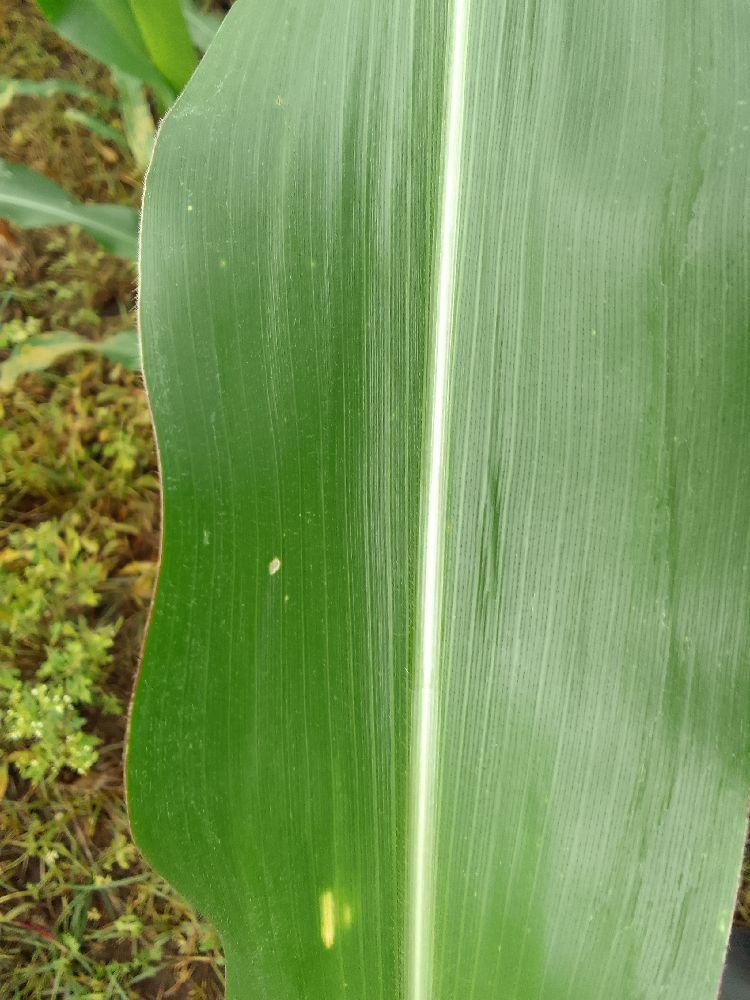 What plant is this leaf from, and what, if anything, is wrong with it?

maize, healthy
